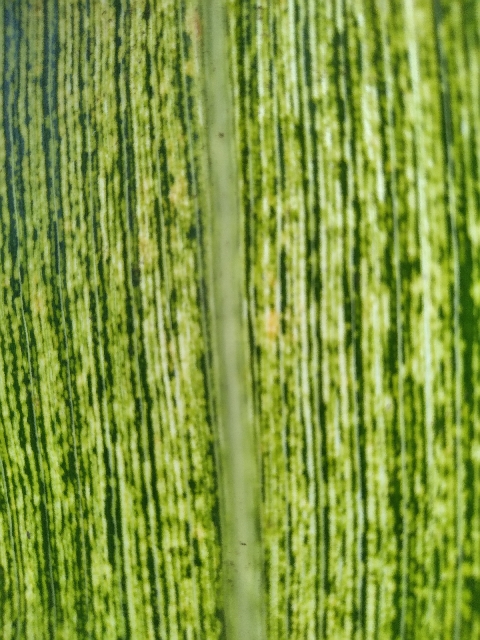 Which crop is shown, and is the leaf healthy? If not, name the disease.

maize, maize streak virus
